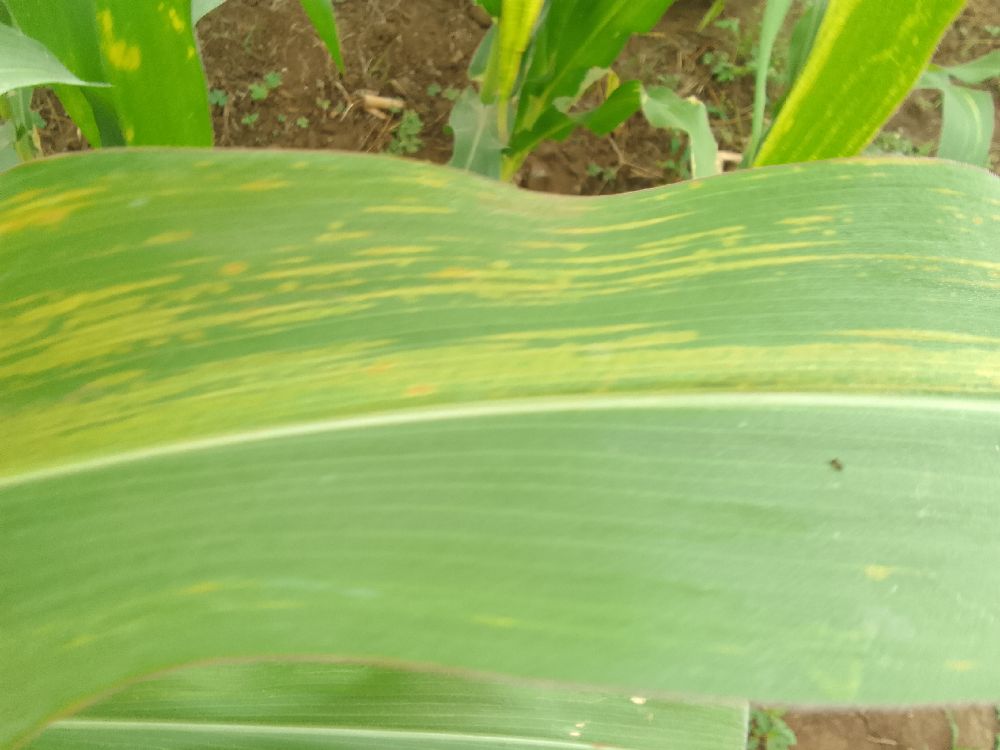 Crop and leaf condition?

maize, maize lethal necrosis
